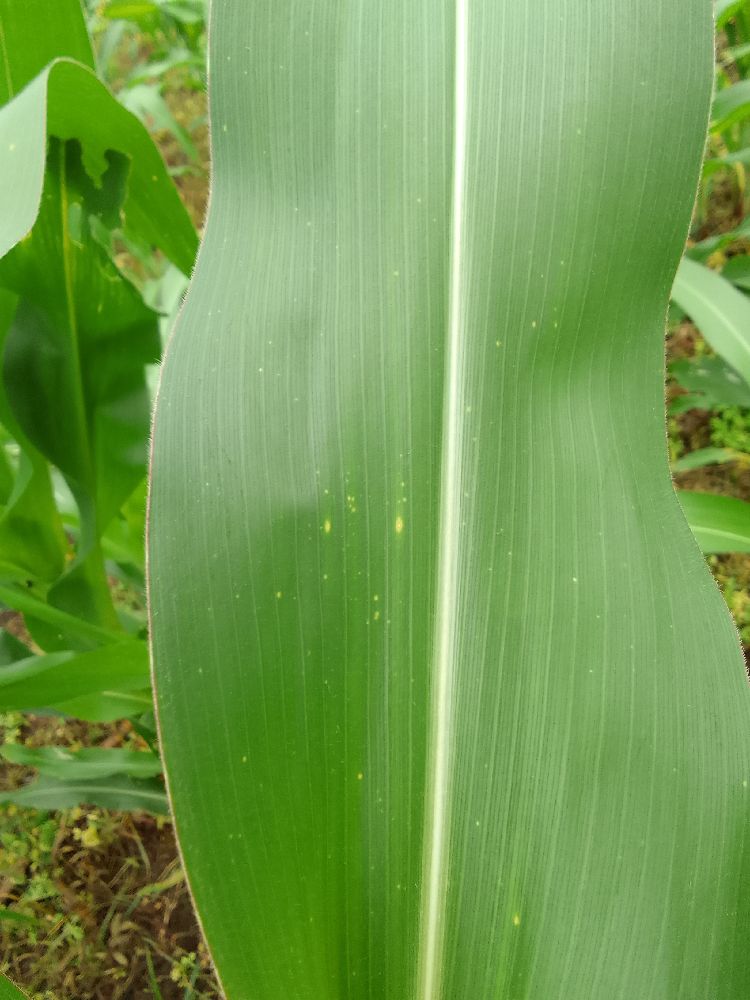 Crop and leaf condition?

maize, healthy
